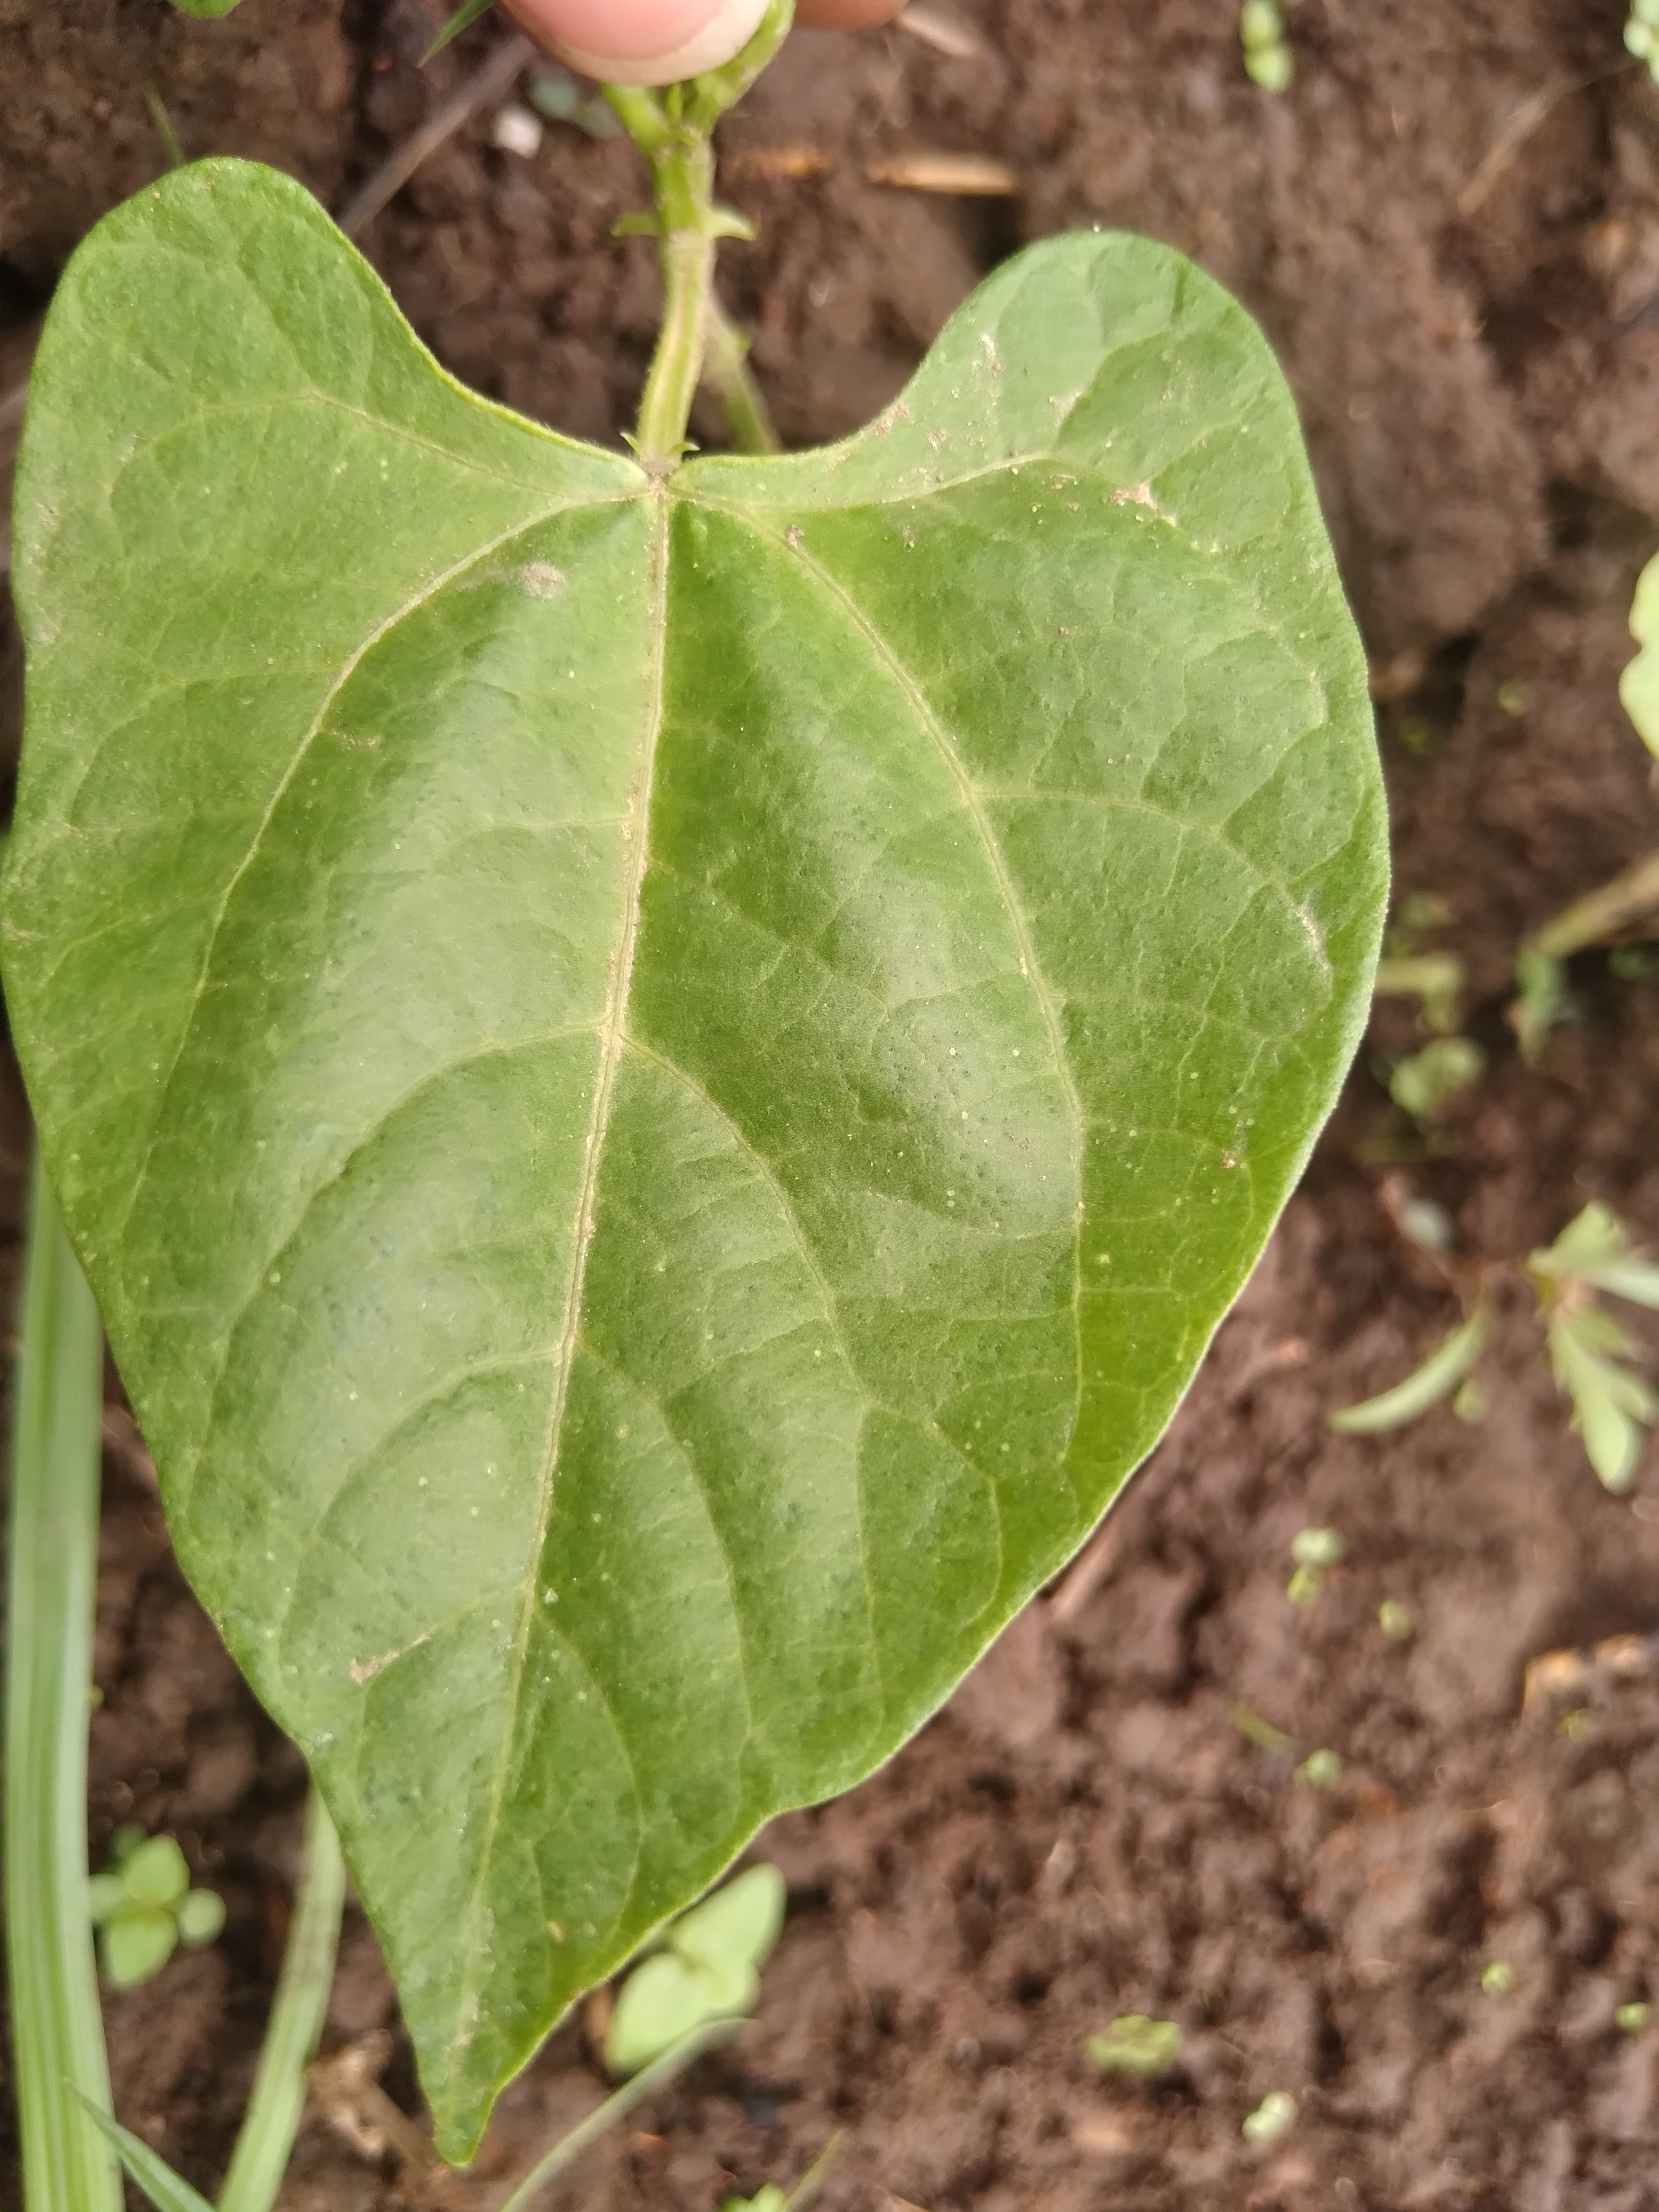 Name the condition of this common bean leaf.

healthy
